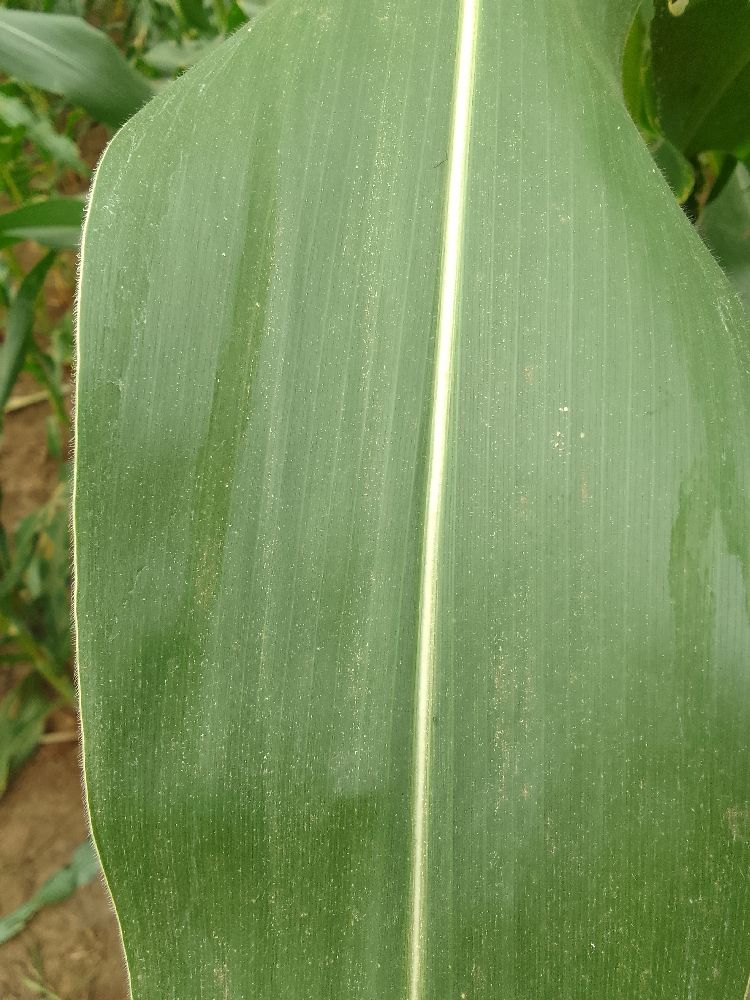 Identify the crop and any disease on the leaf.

maize, healthy
